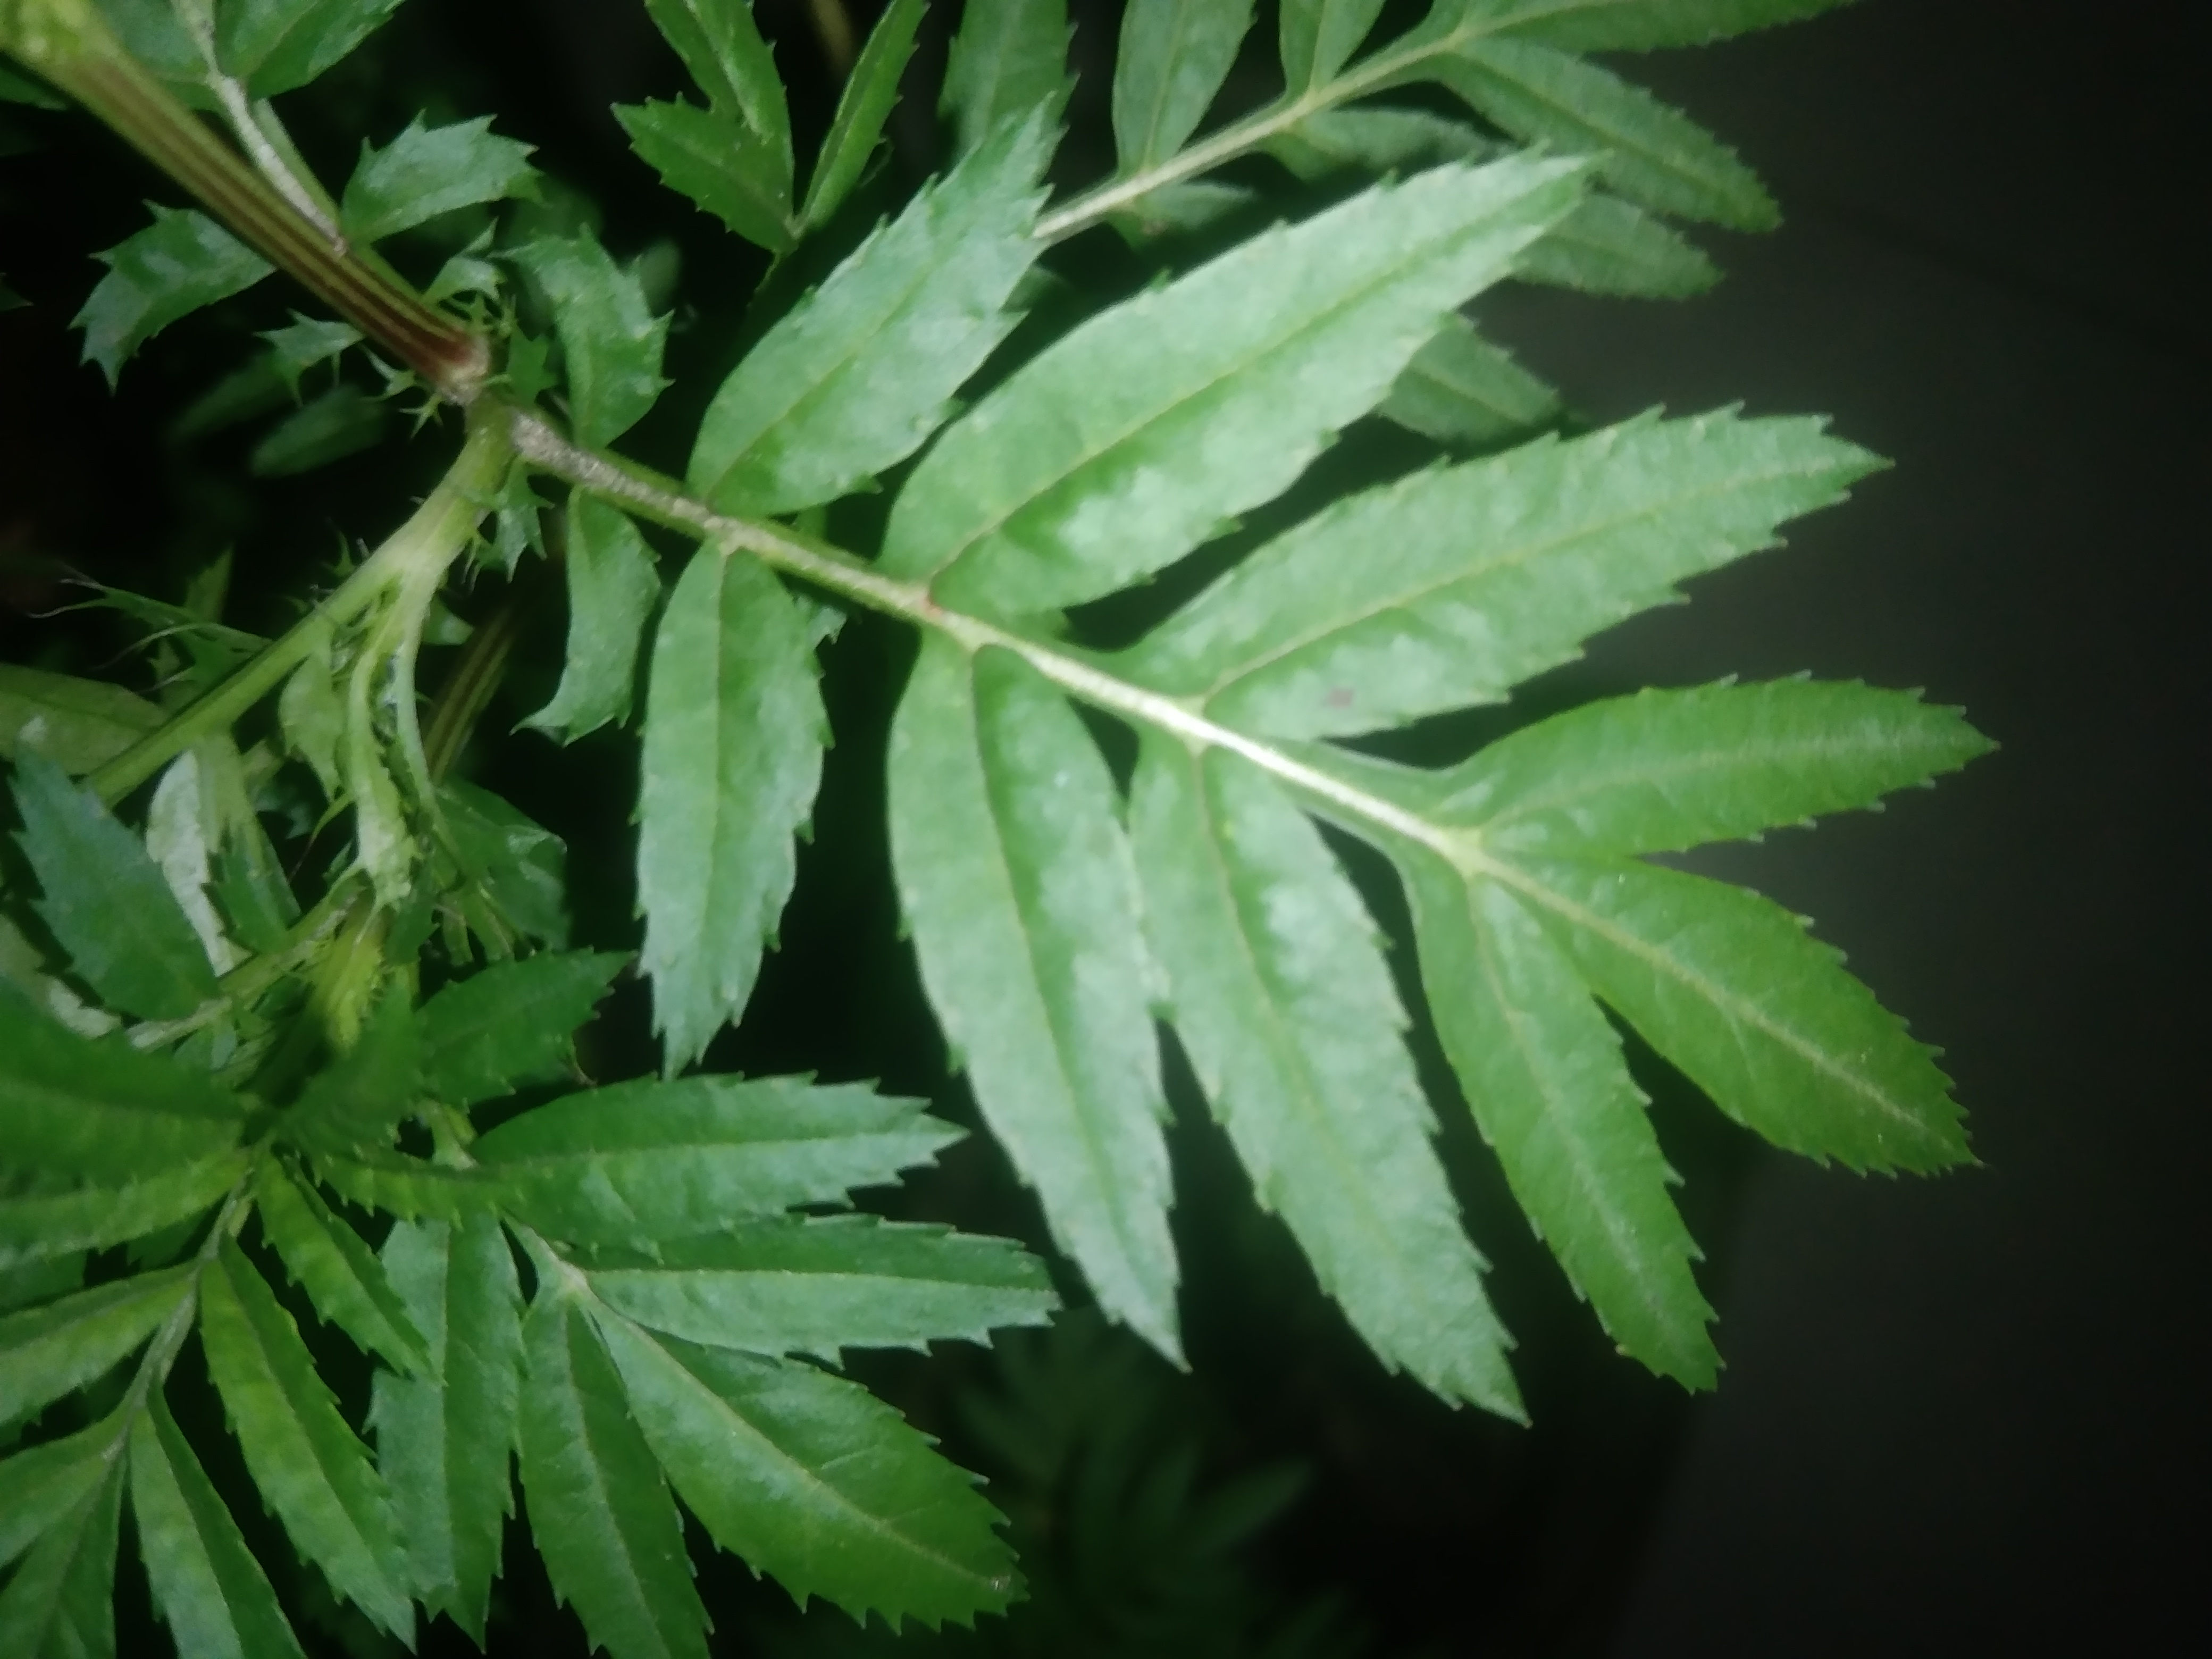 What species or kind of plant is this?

marigold
